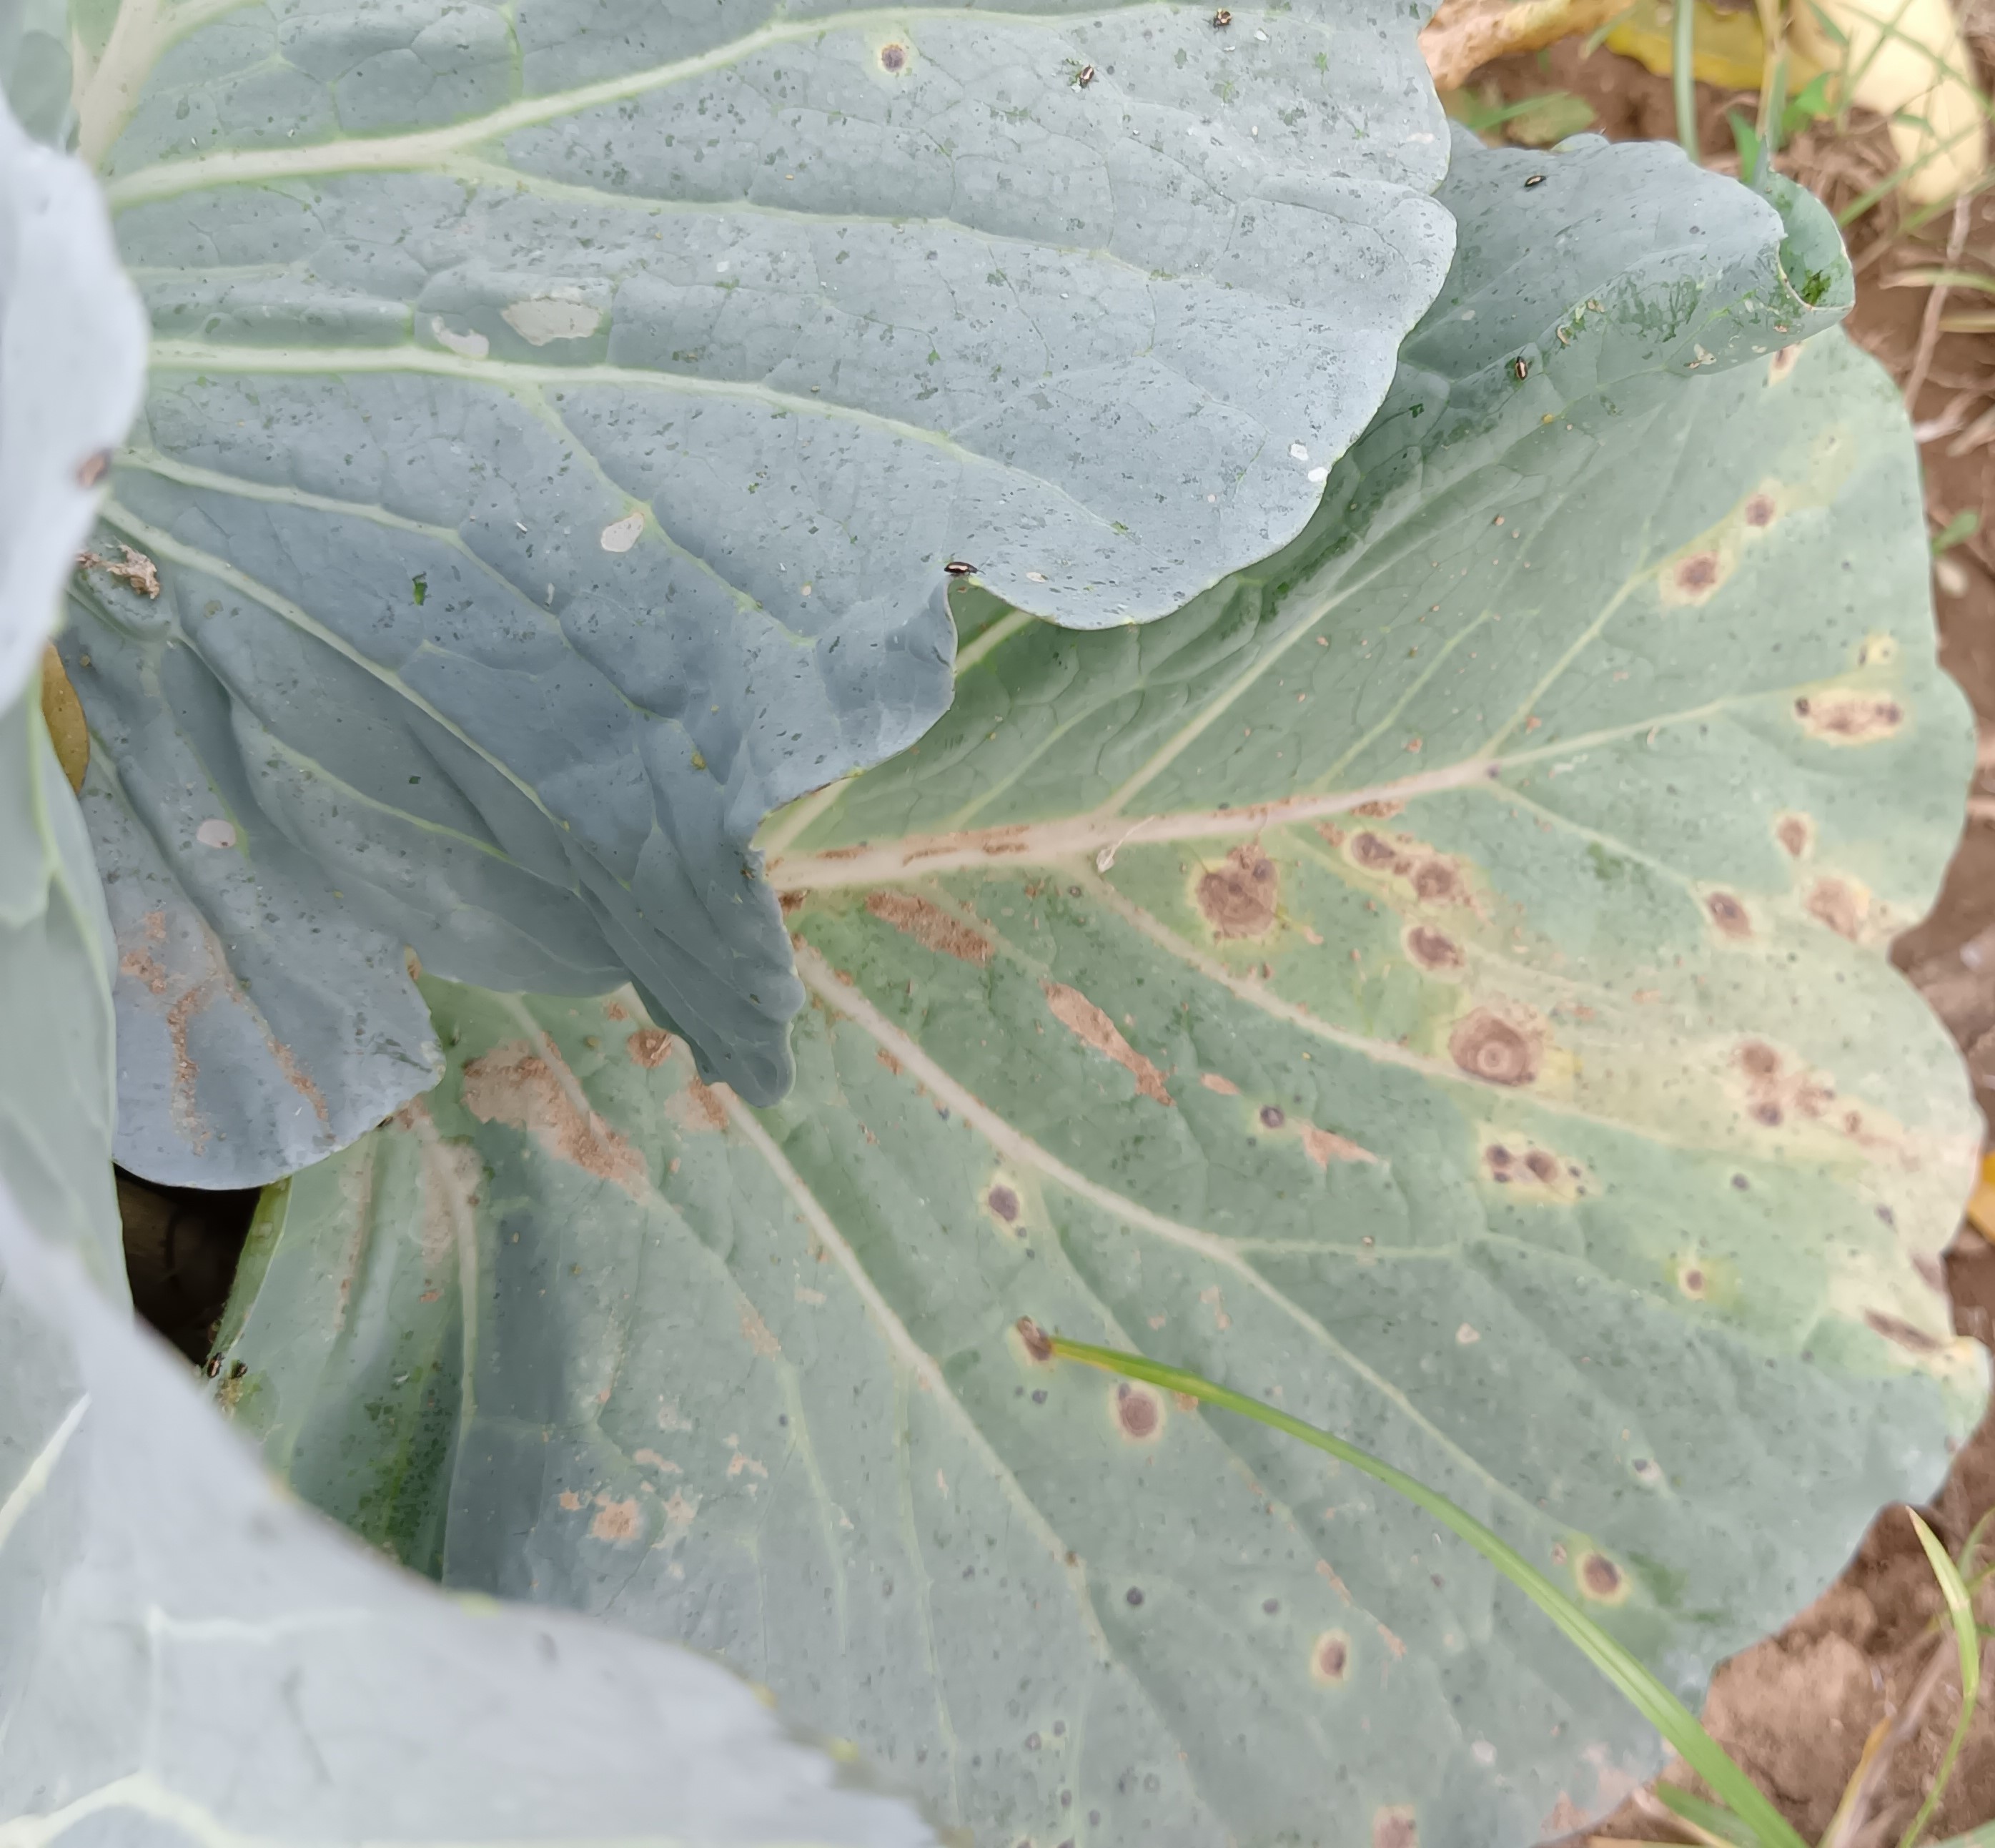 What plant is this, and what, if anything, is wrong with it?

cabbage, alternaria
